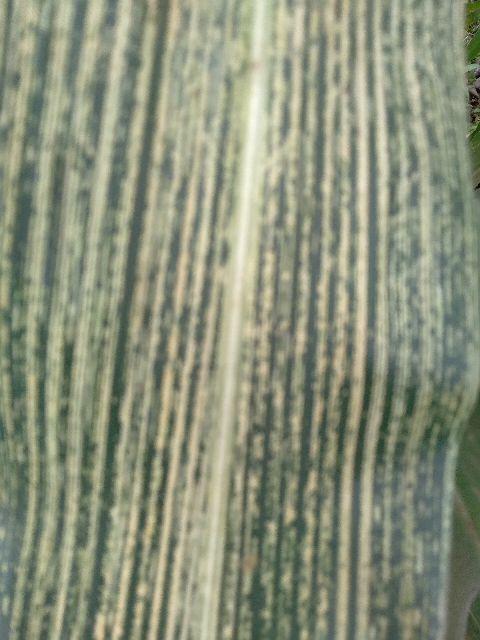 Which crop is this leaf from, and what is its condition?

maize, maize streak virus
